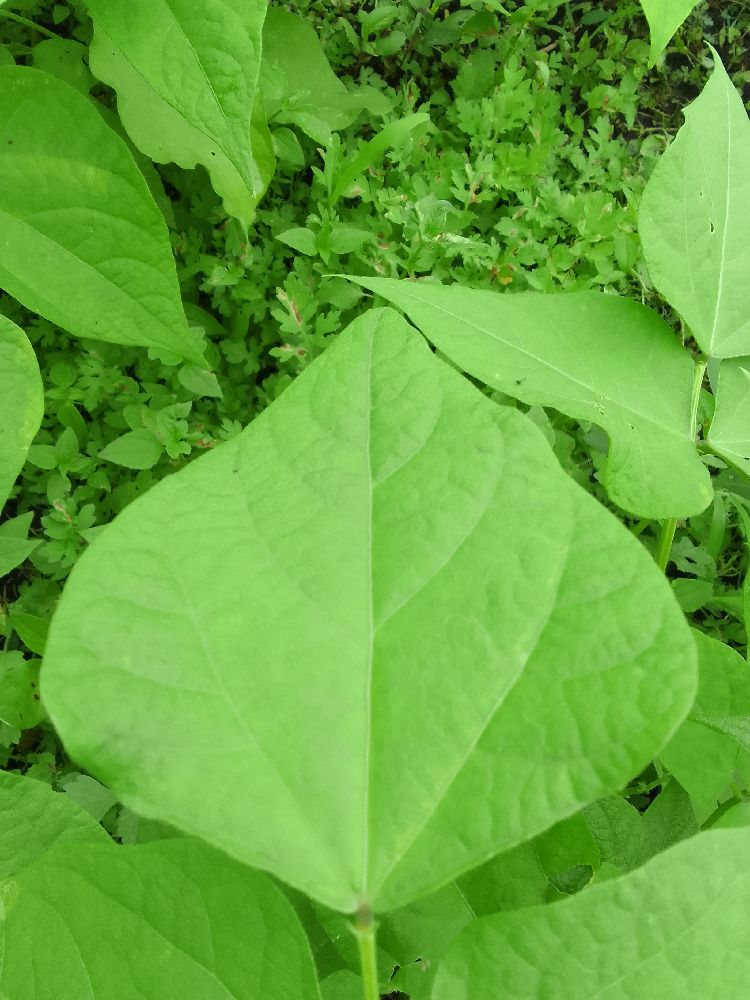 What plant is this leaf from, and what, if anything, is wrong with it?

common bean, healthy
